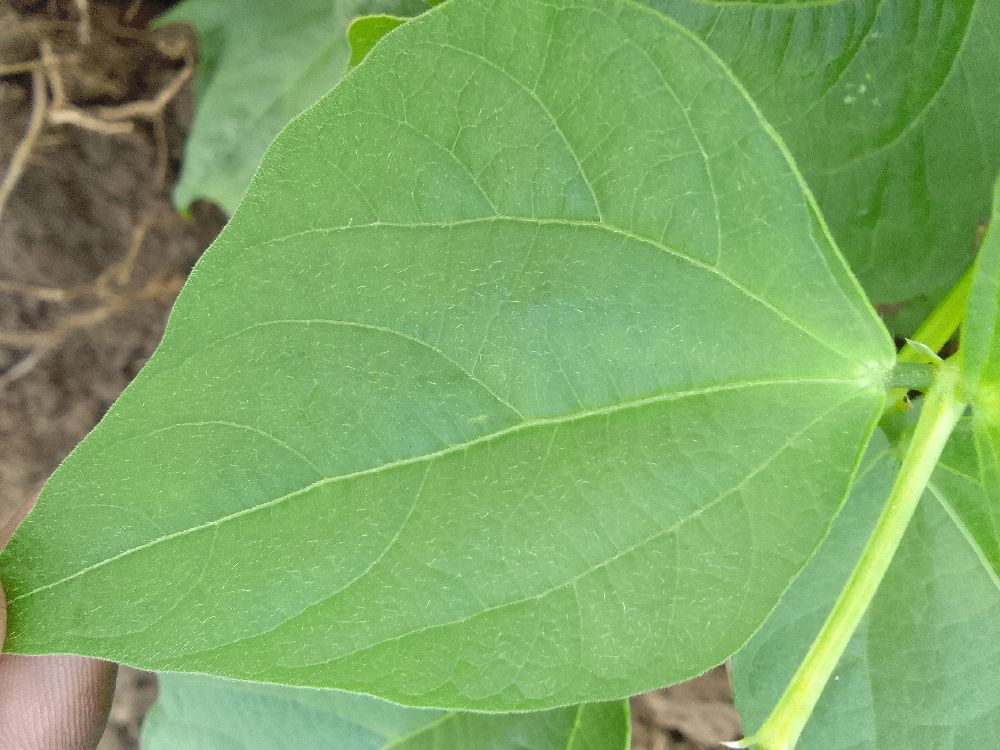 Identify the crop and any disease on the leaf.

common bean, healthy
